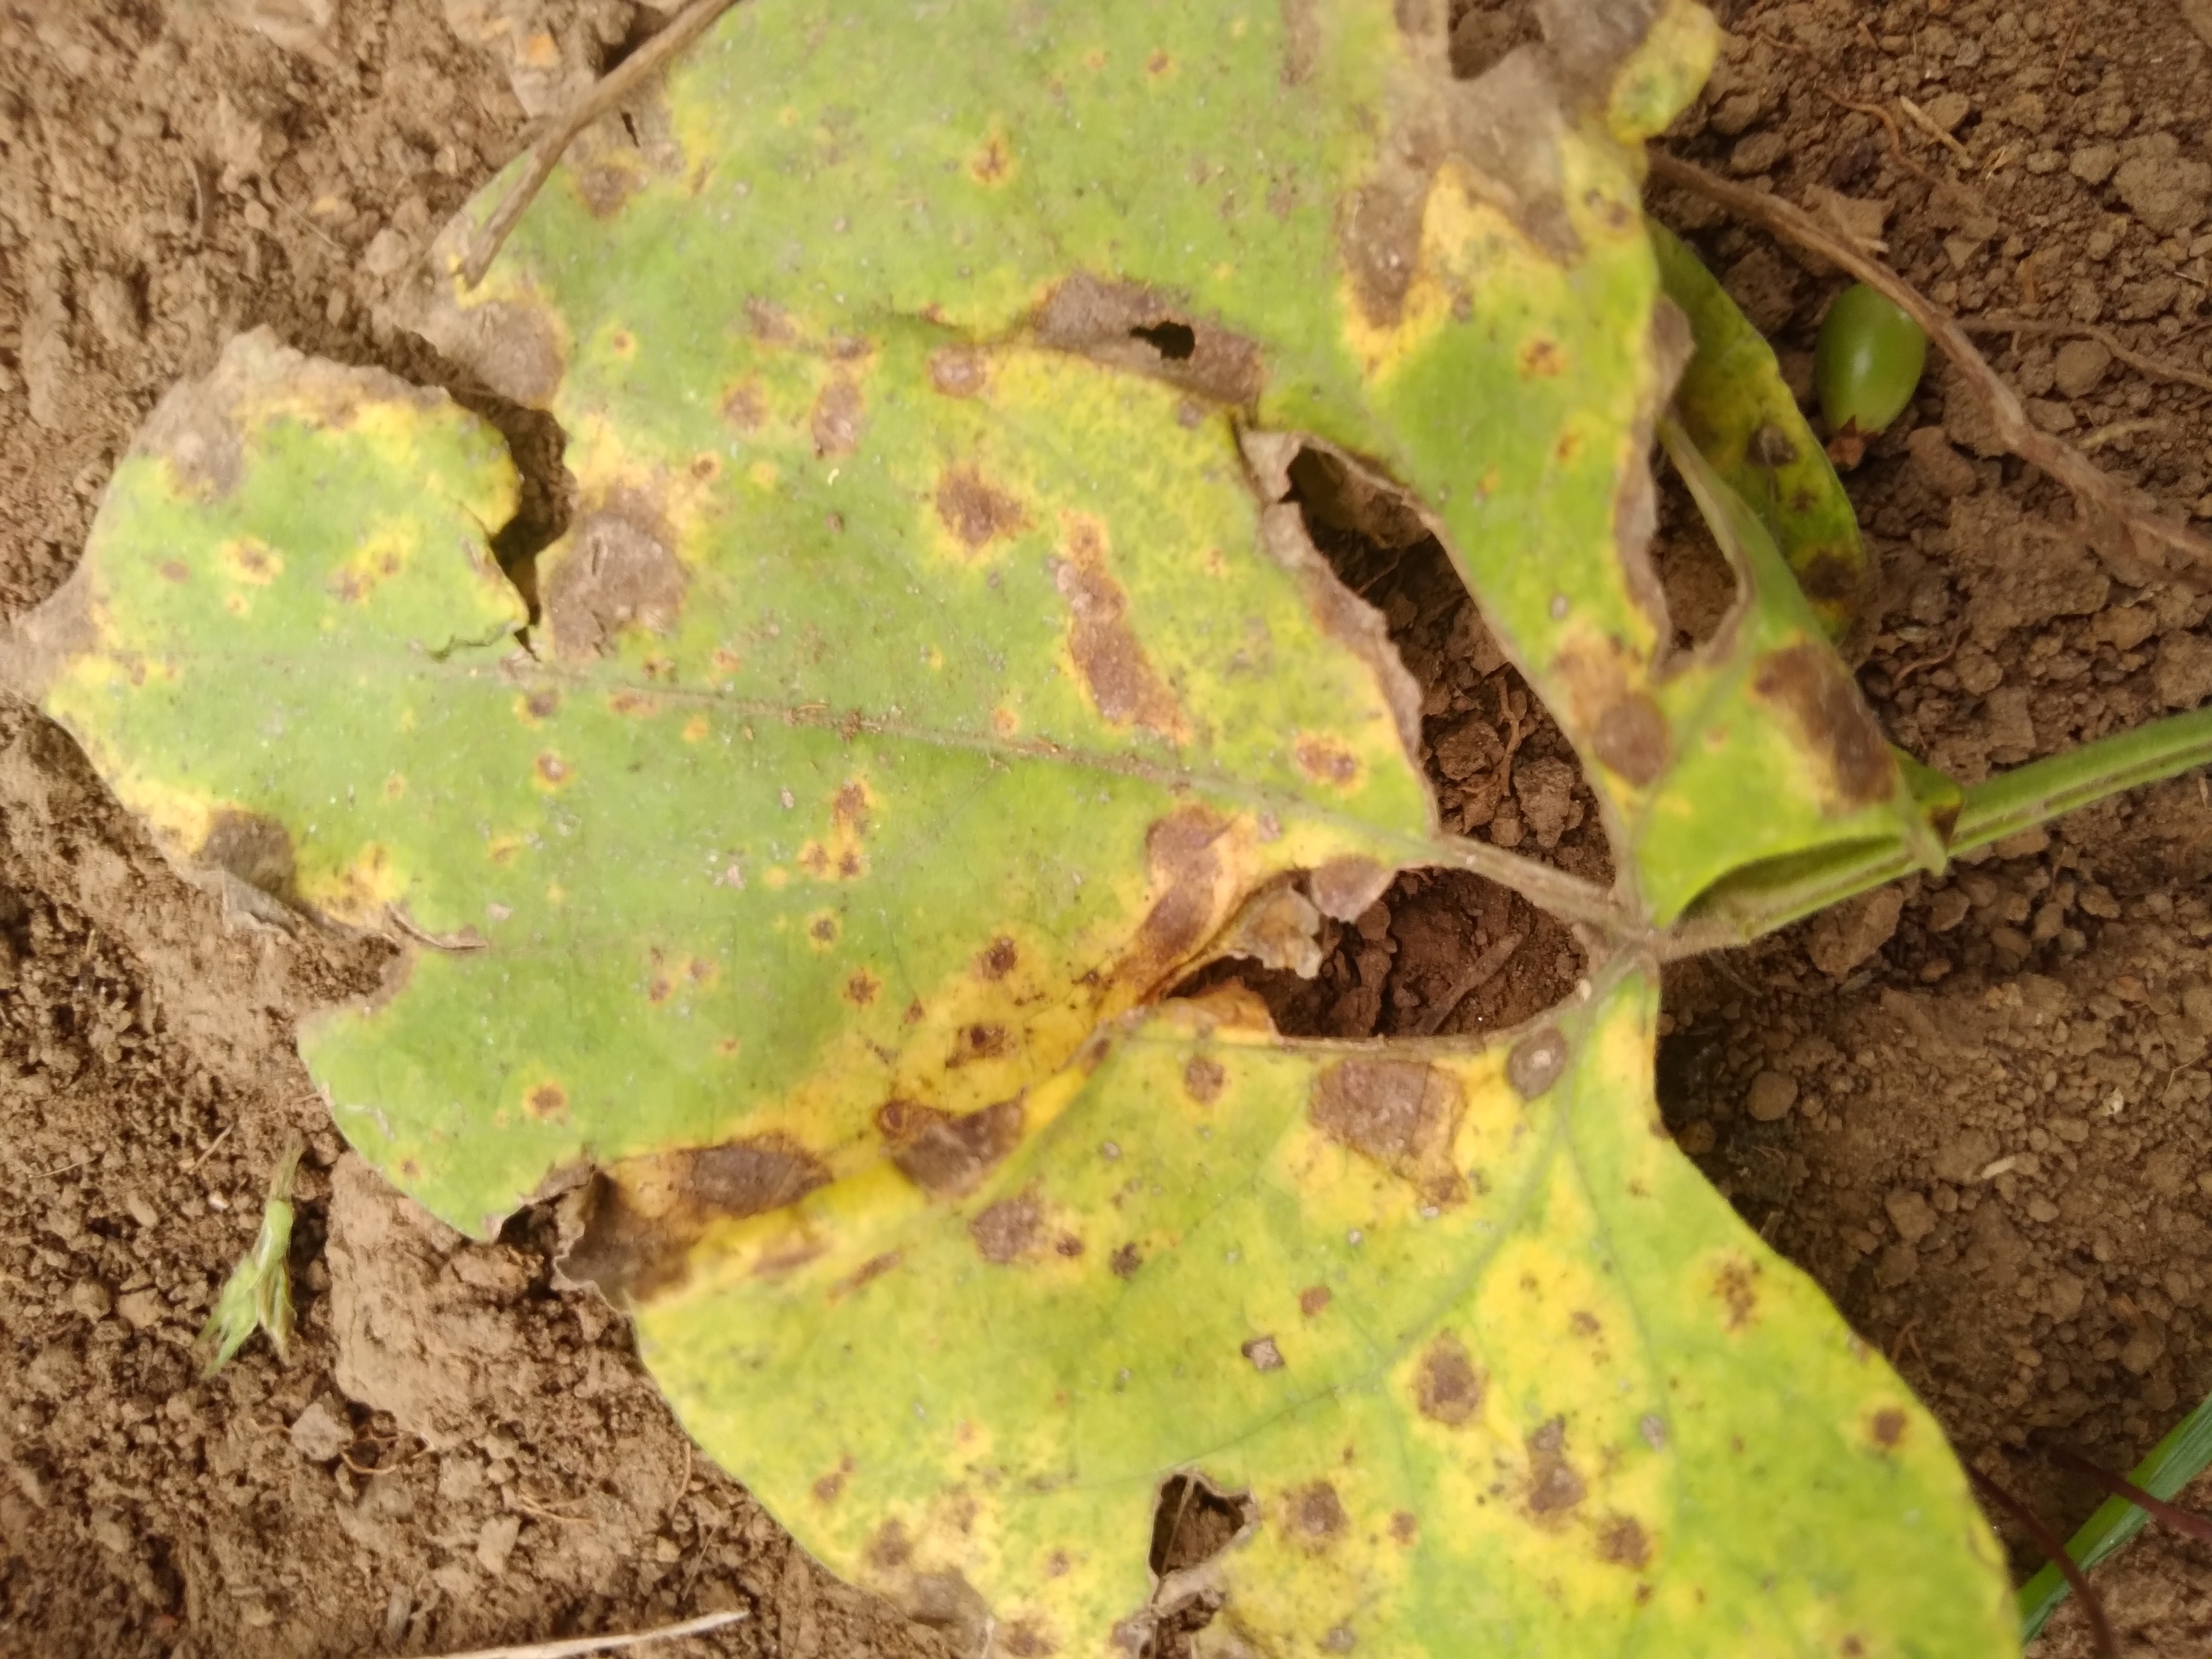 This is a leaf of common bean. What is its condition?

rust
